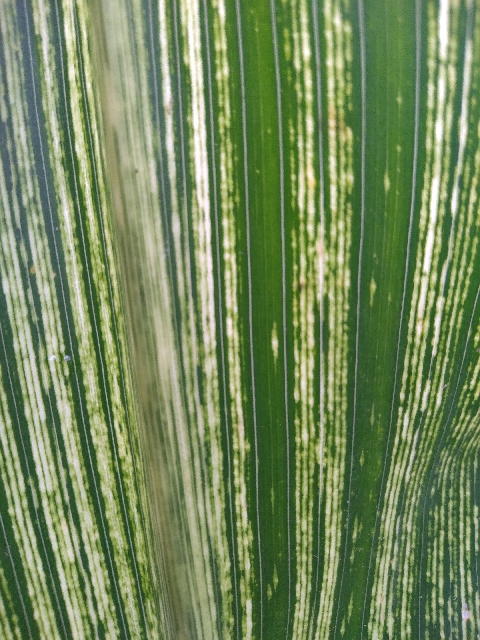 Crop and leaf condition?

maize, maize streak virus
